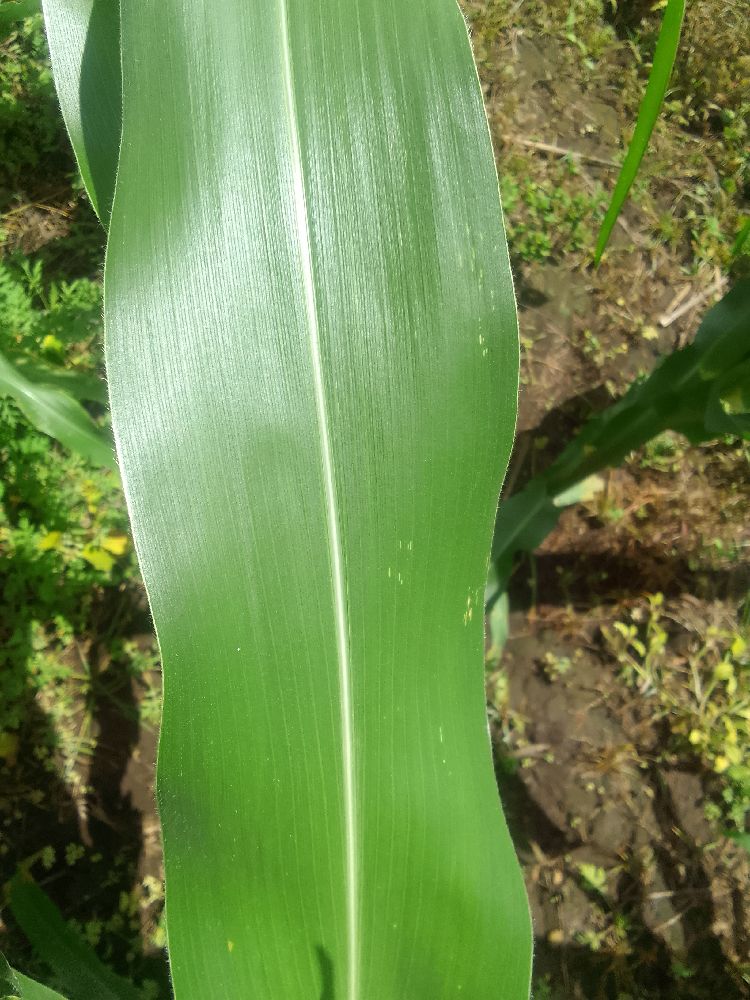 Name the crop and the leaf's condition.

maize, healthy
